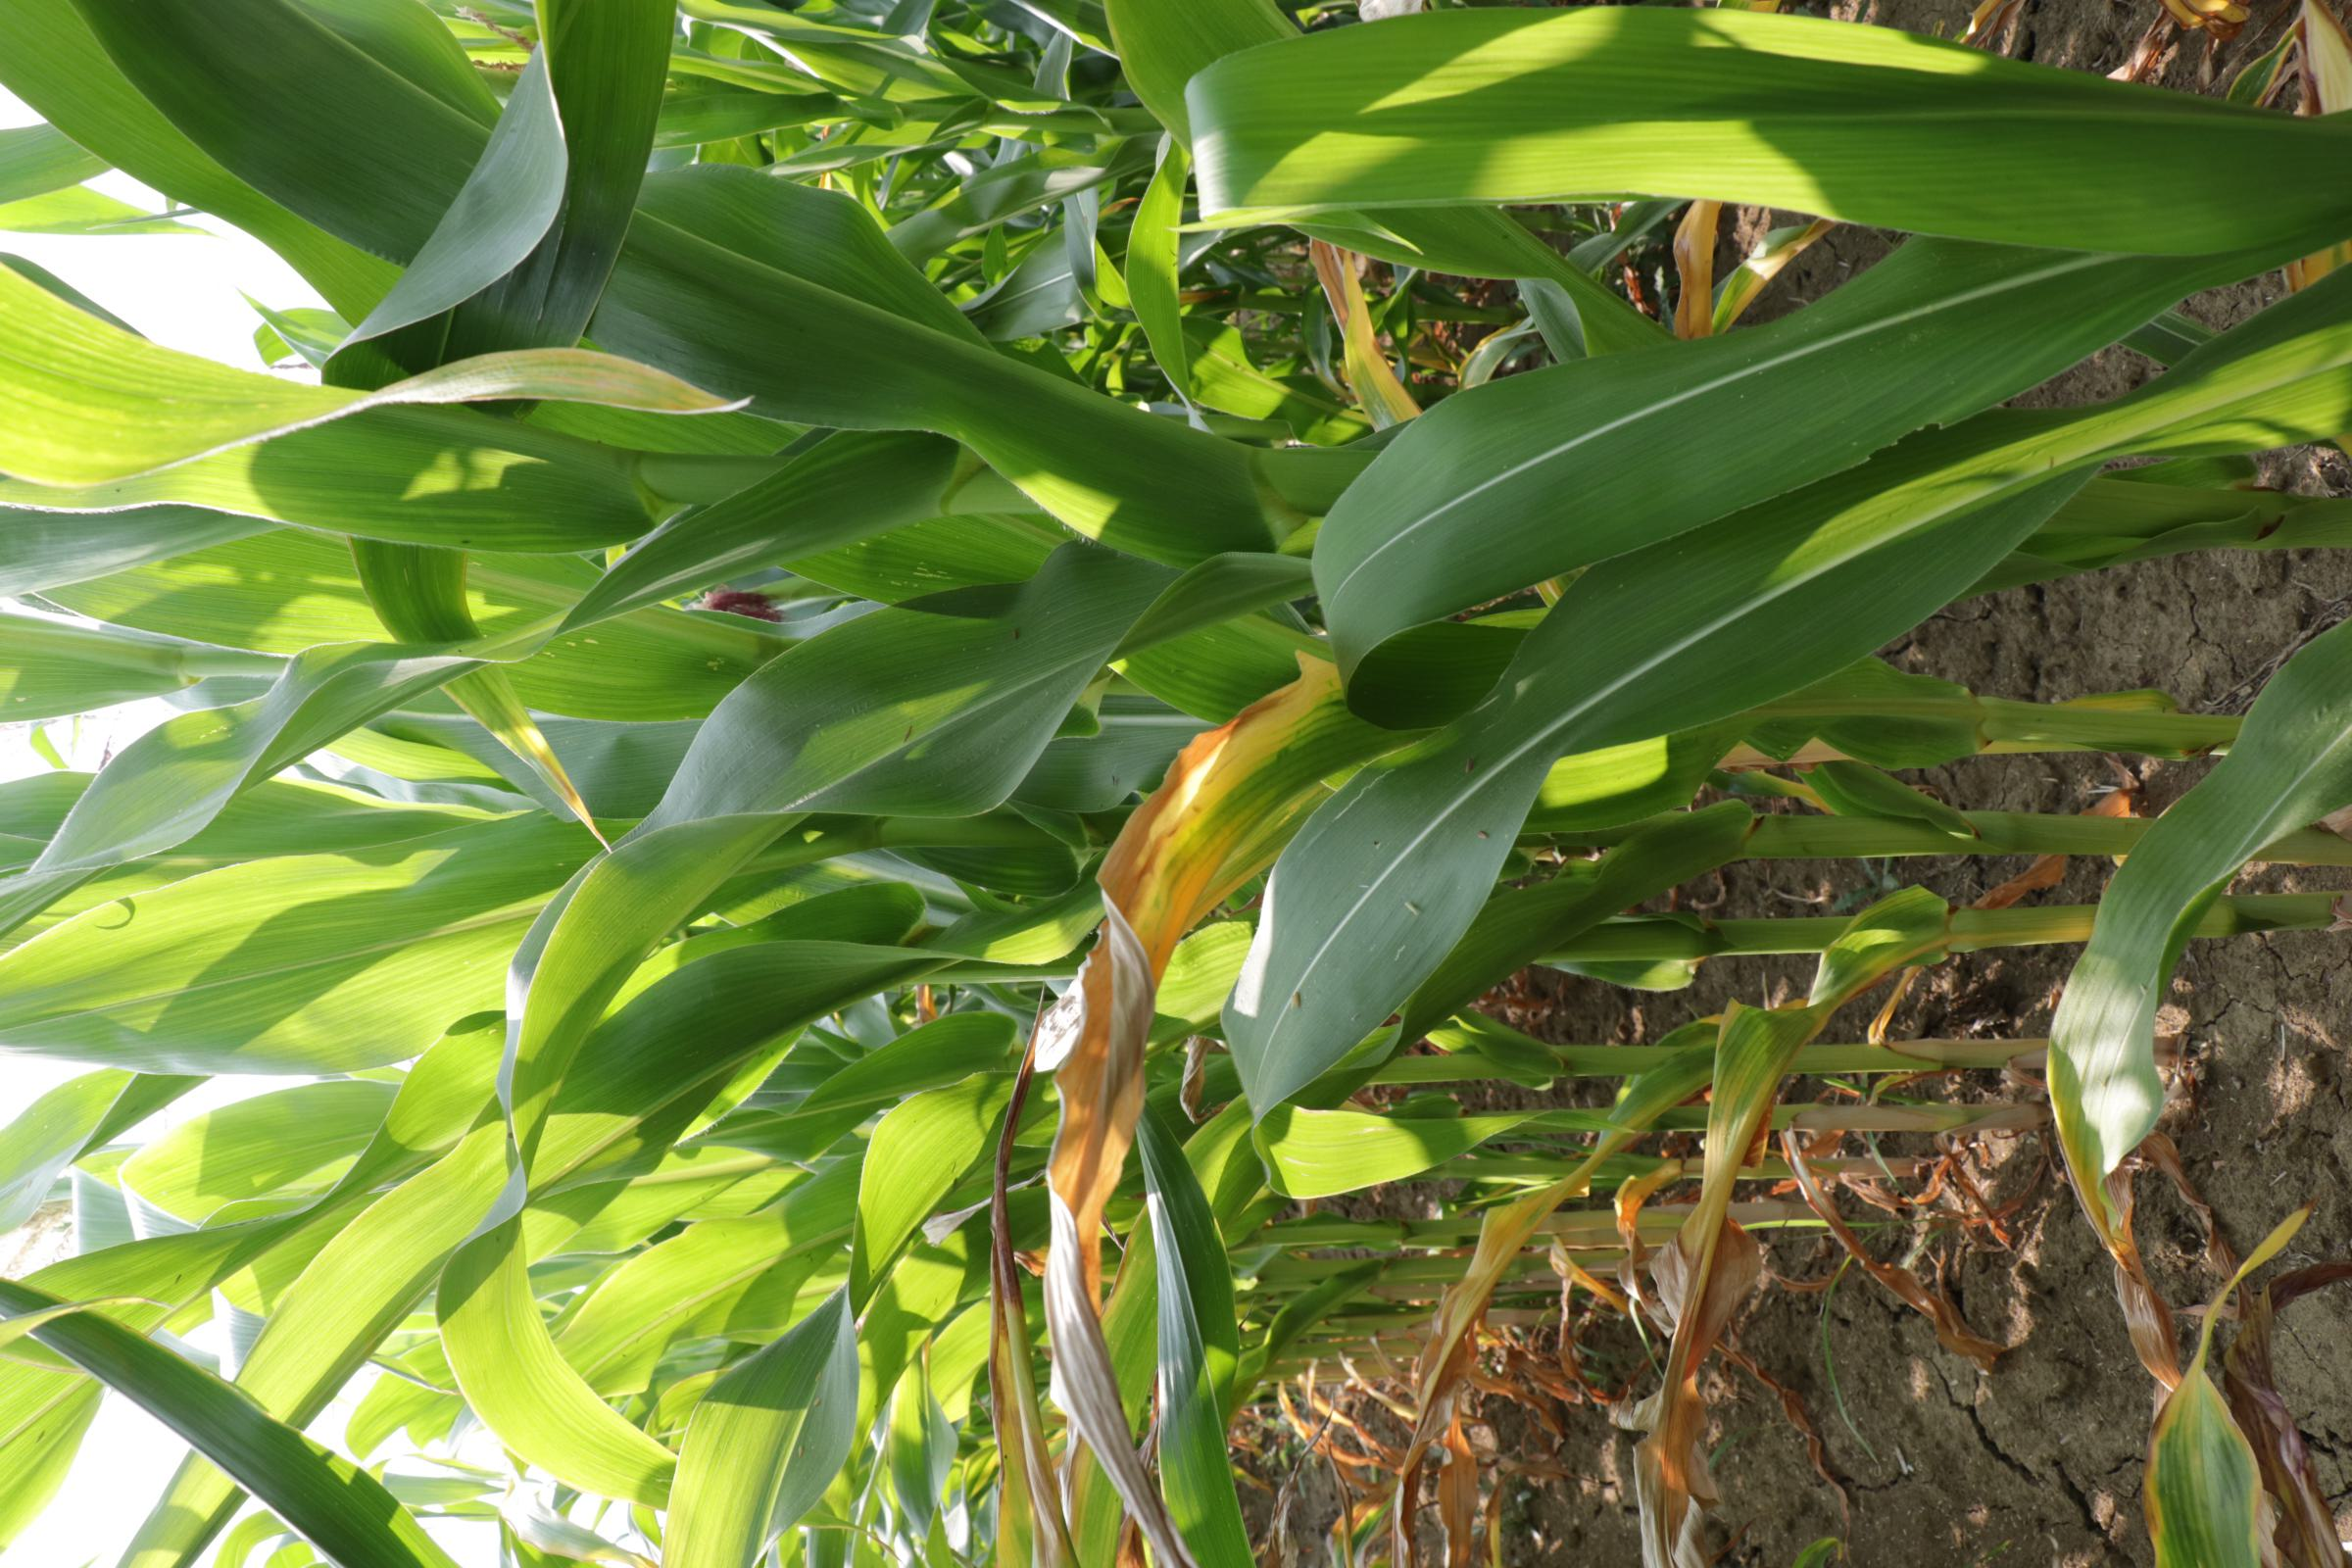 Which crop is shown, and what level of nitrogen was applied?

maize, reduced nitrogen fertilisation
